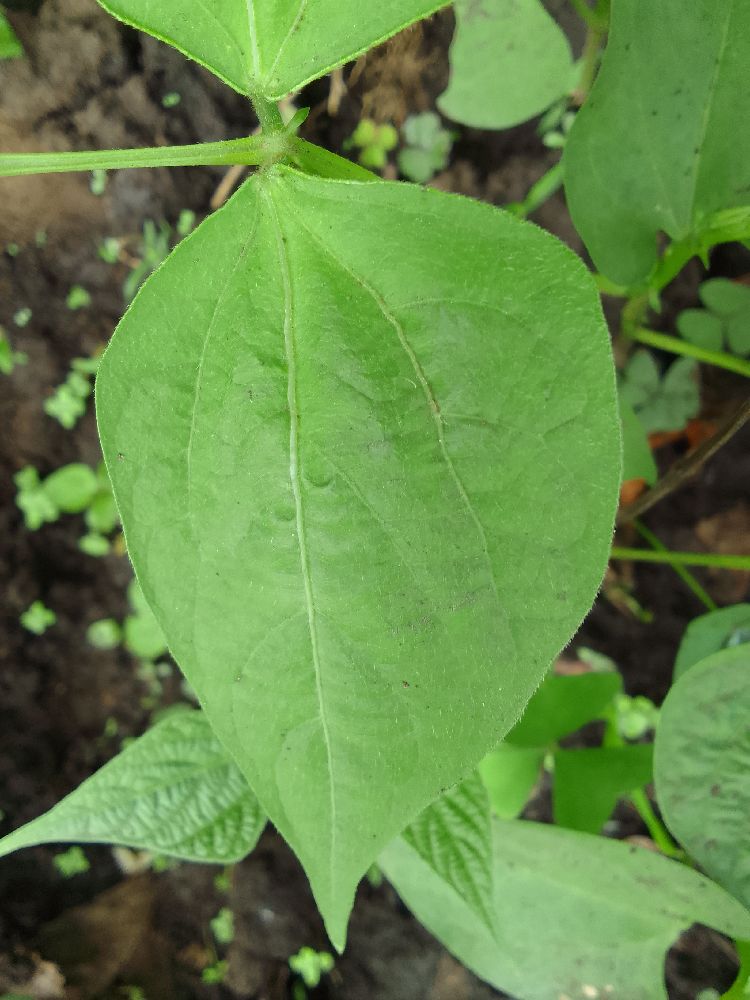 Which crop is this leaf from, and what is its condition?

common bean, healthy
